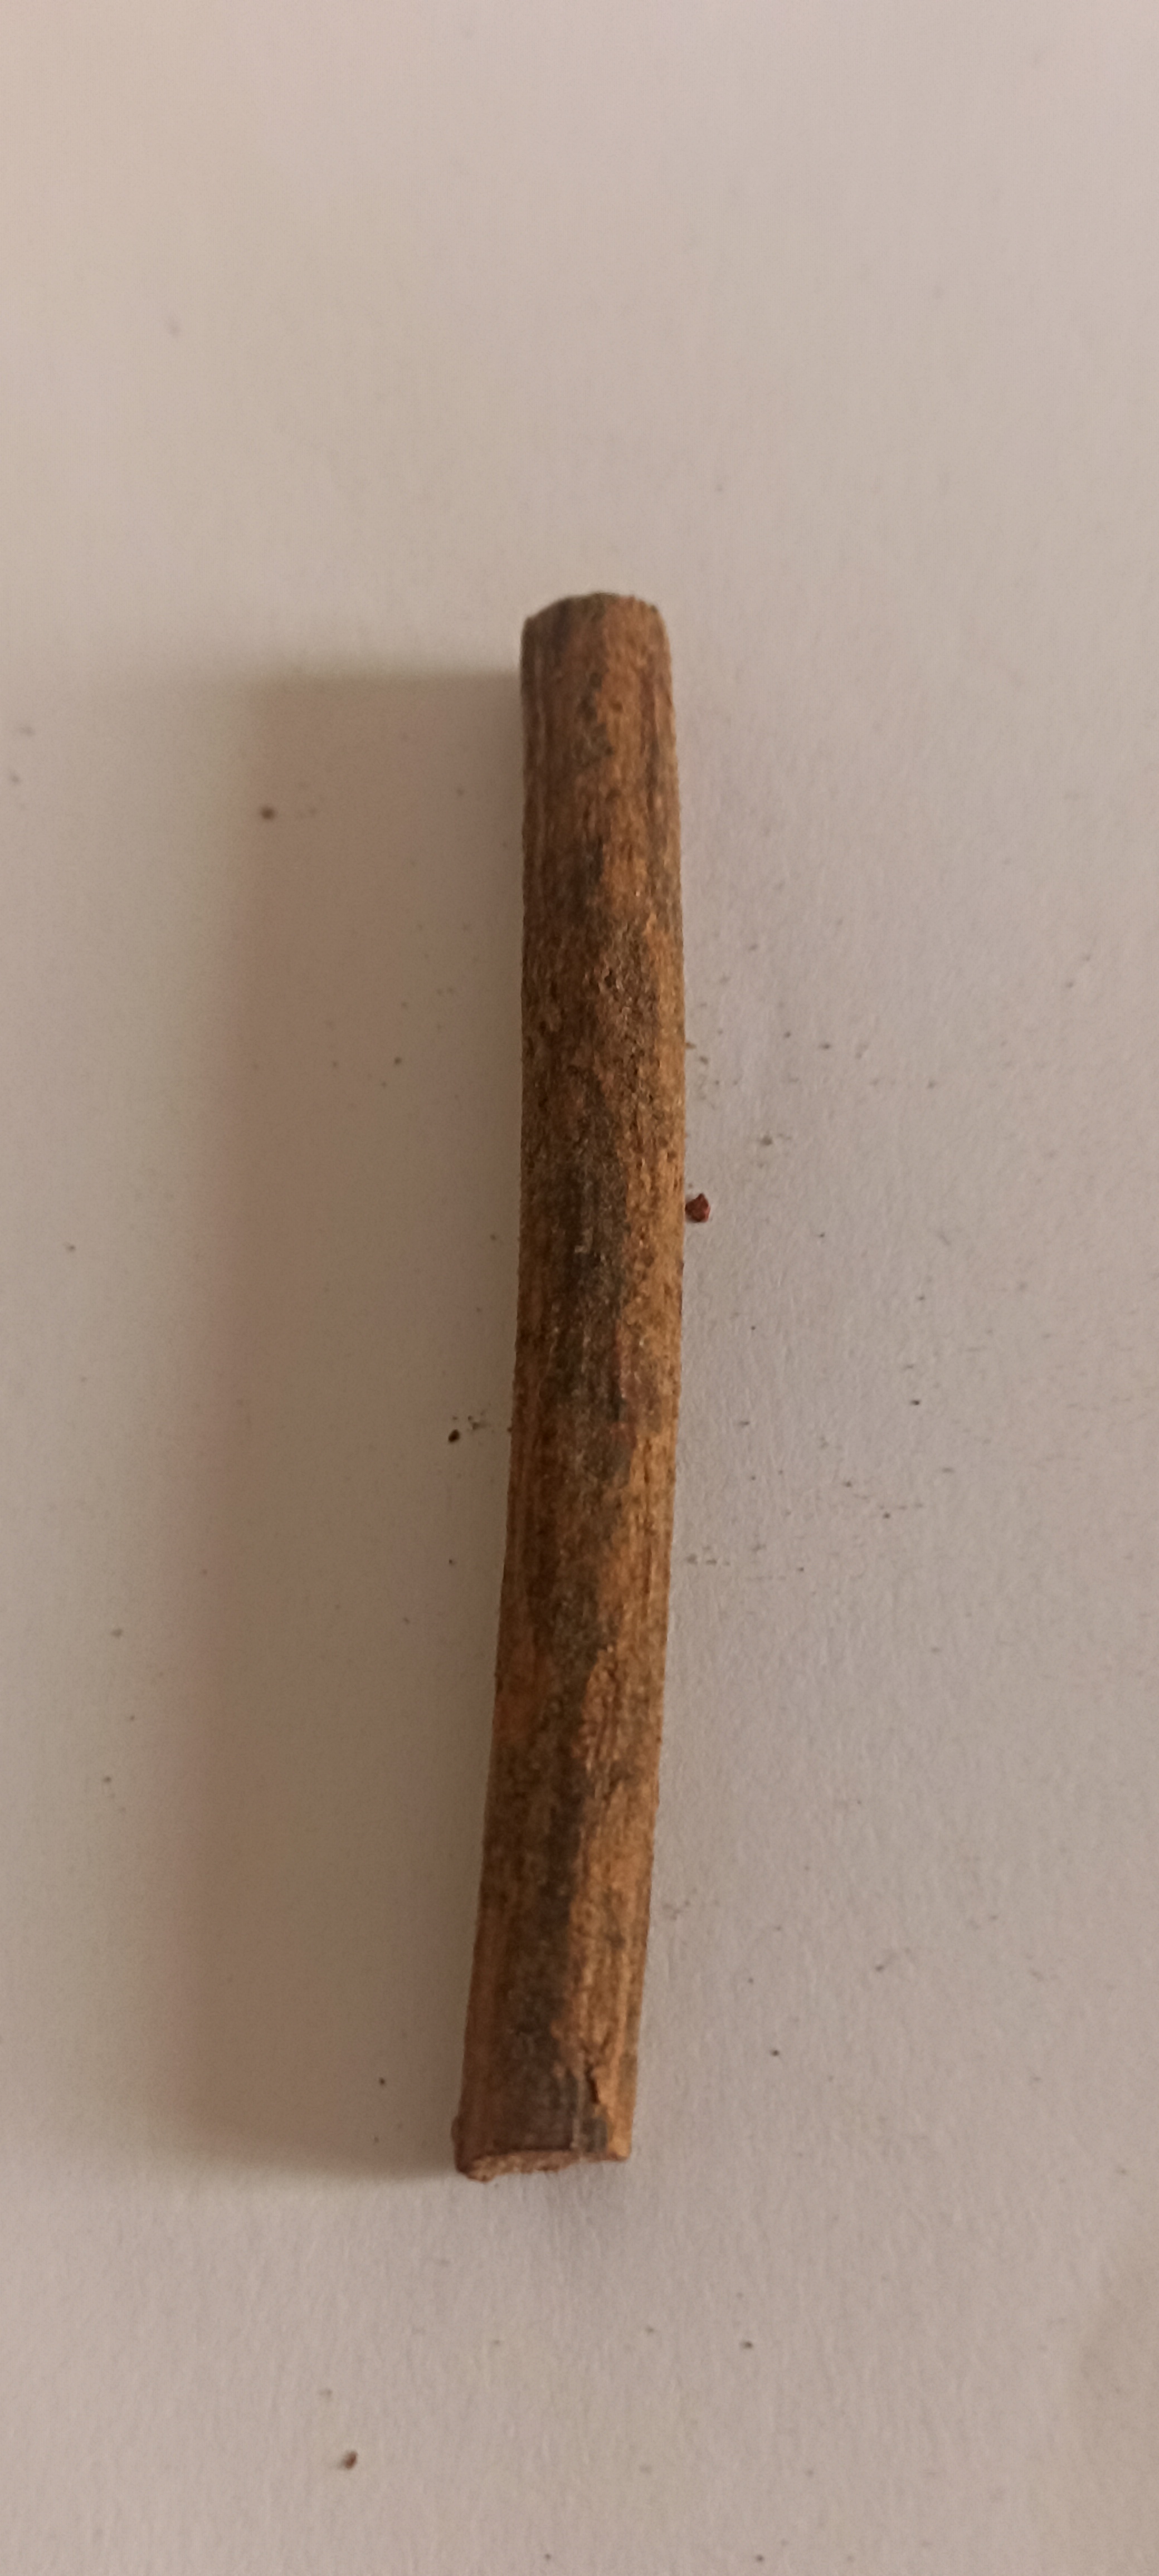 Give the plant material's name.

manjistha
